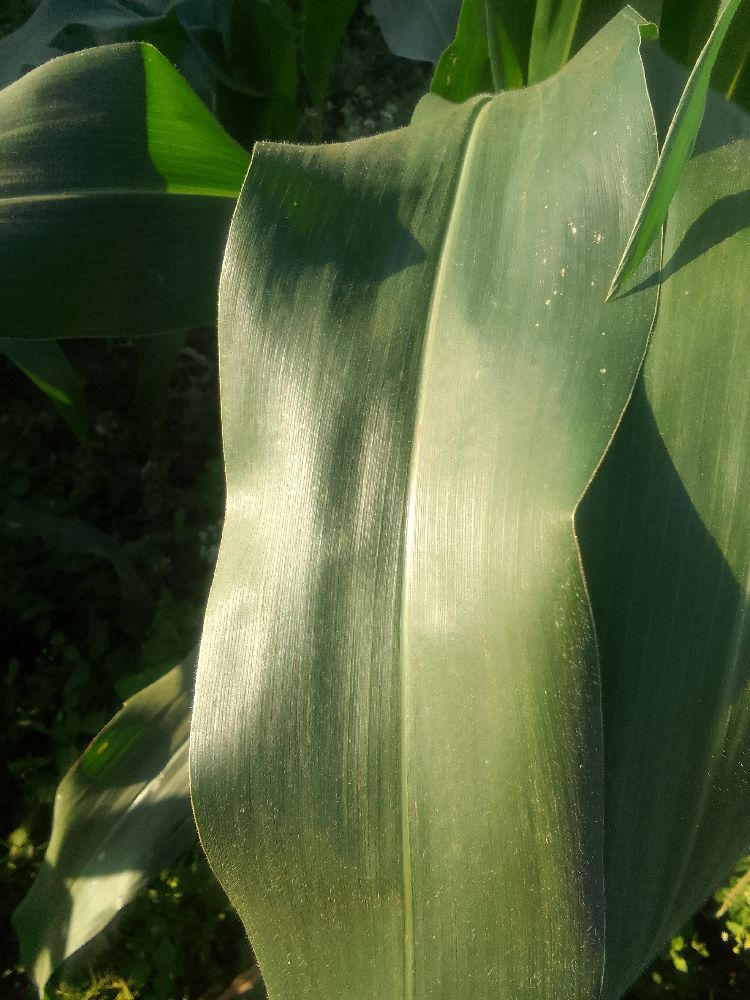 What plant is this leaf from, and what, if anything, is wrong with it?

maize, healthy
